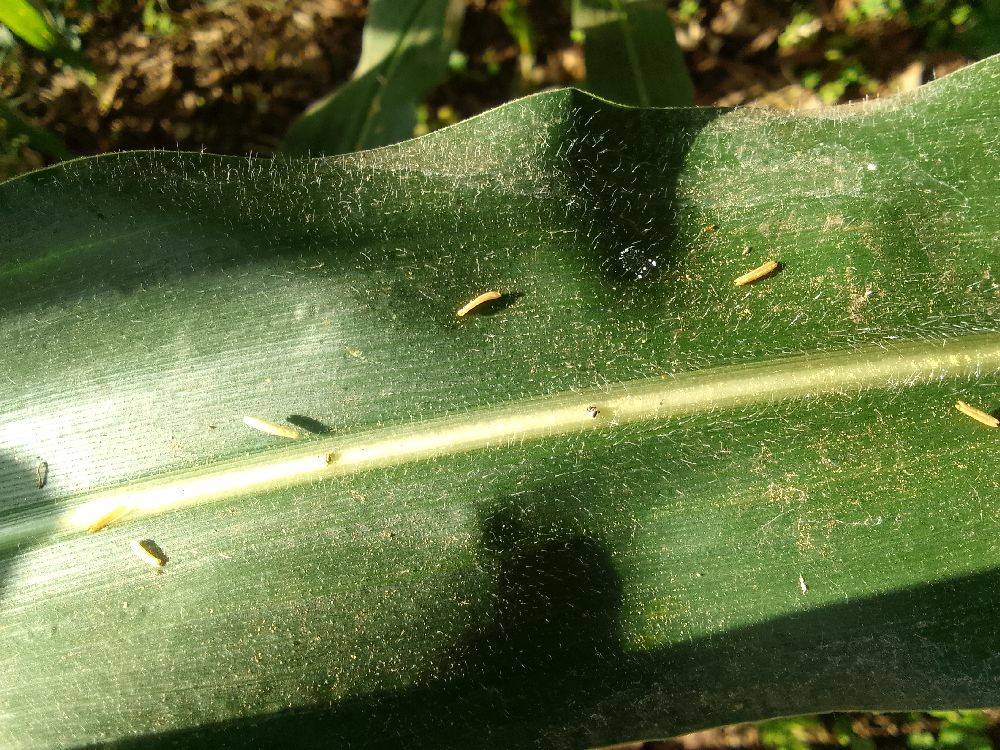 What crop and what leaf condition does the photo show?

maize, healthy
